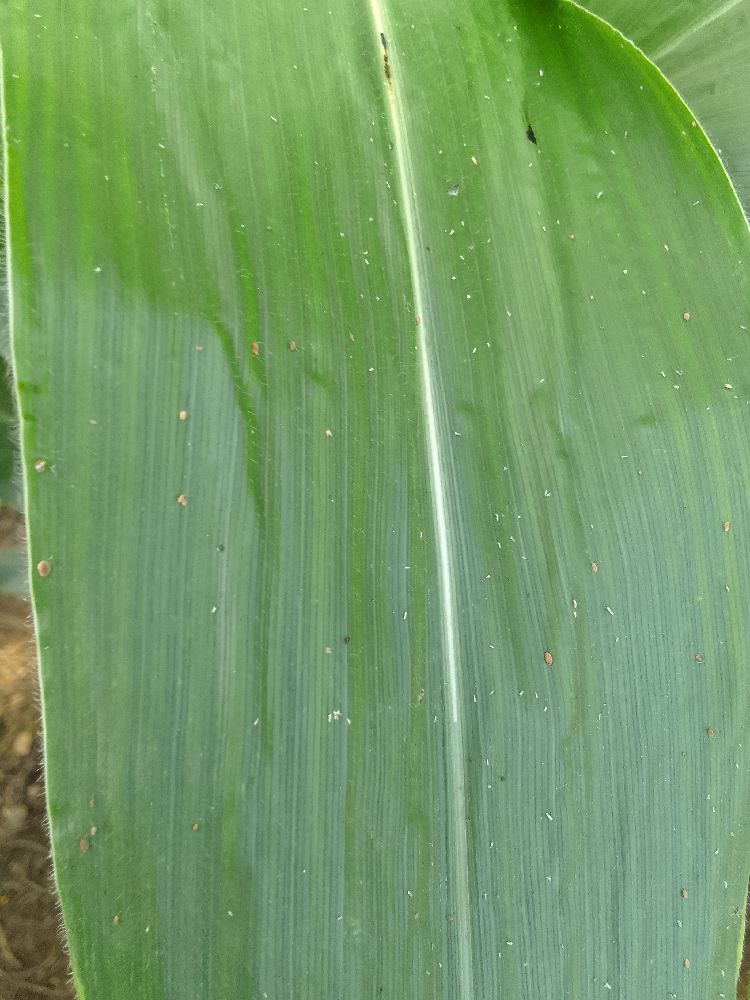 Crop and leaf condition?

maize, healthy
